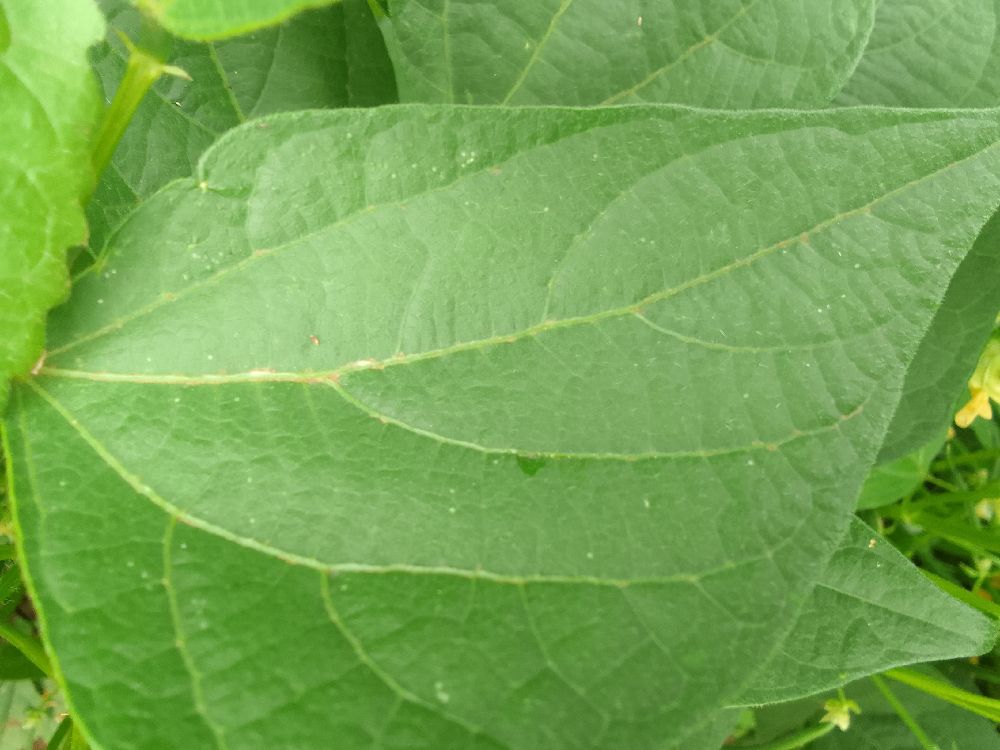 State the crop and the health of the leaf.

common bean, healthy
